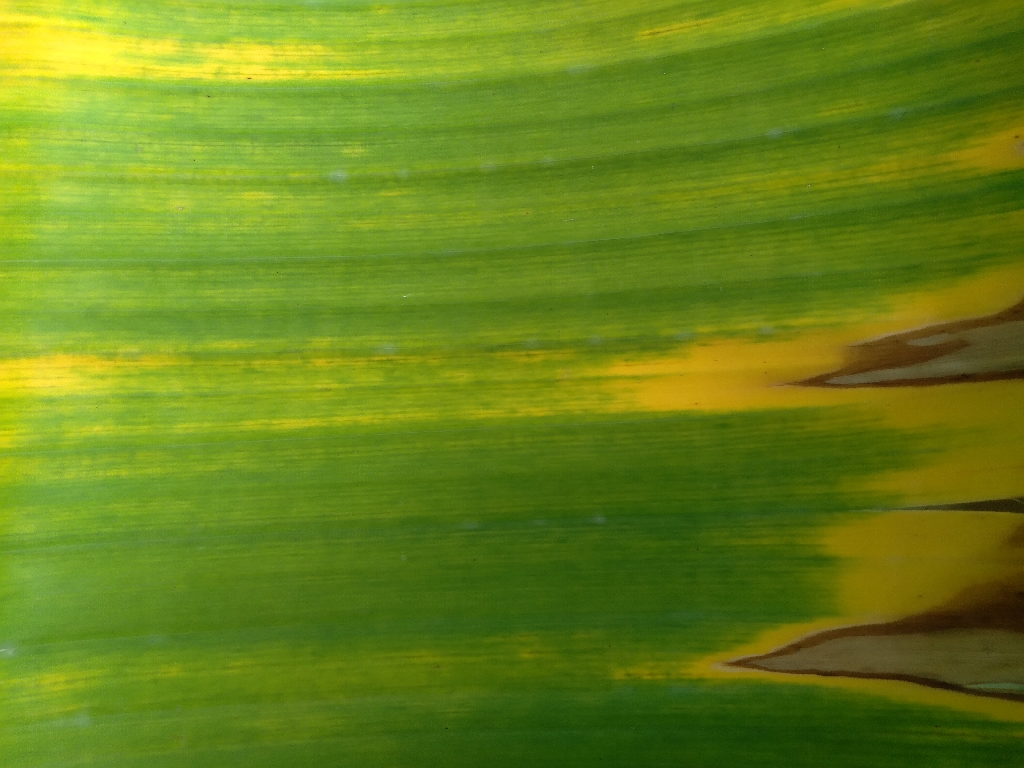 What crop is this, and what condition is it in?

banana, fusarium wilt race 1
